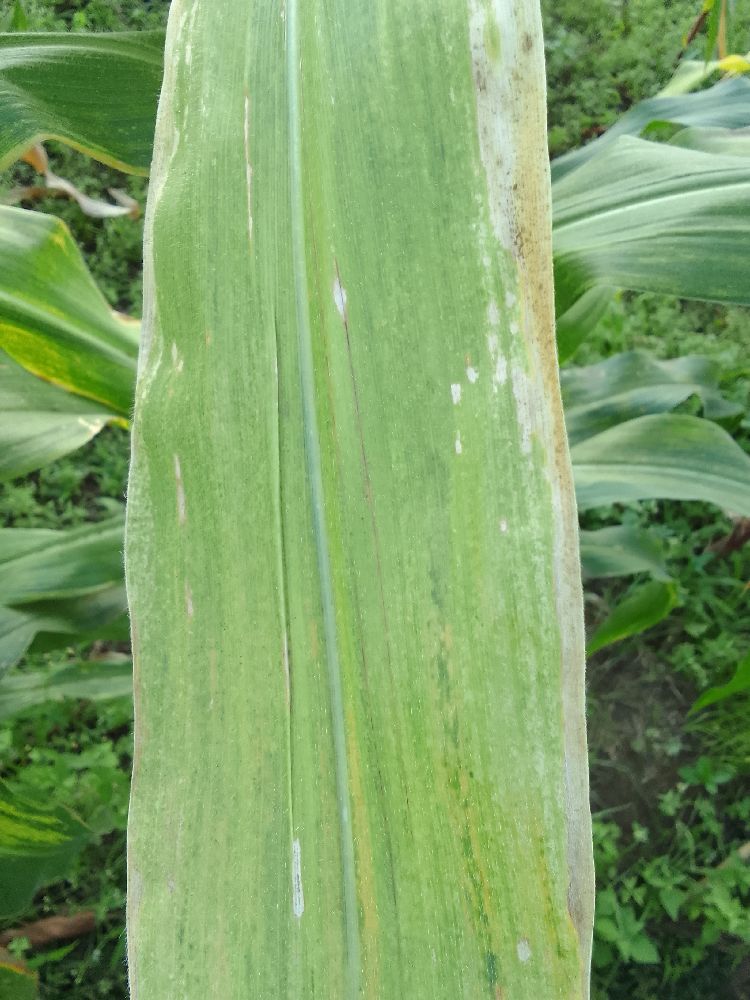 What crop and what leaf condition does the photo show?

maize, maize lethal necrosis
